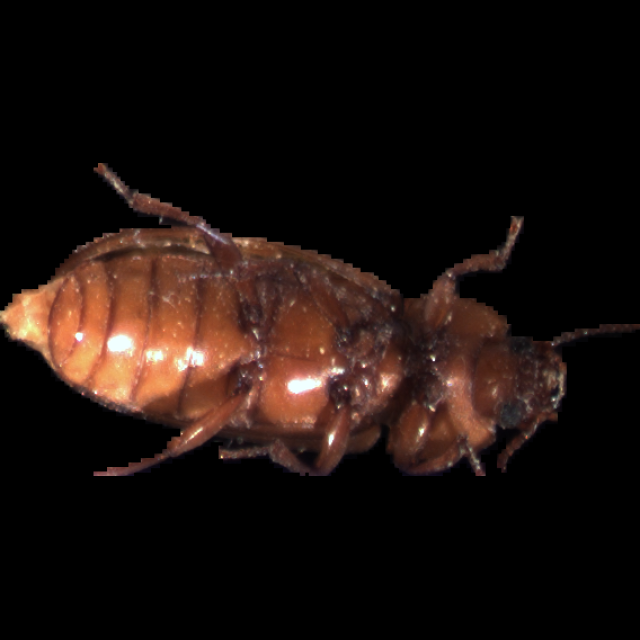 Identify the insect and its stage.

mealworm beetle
